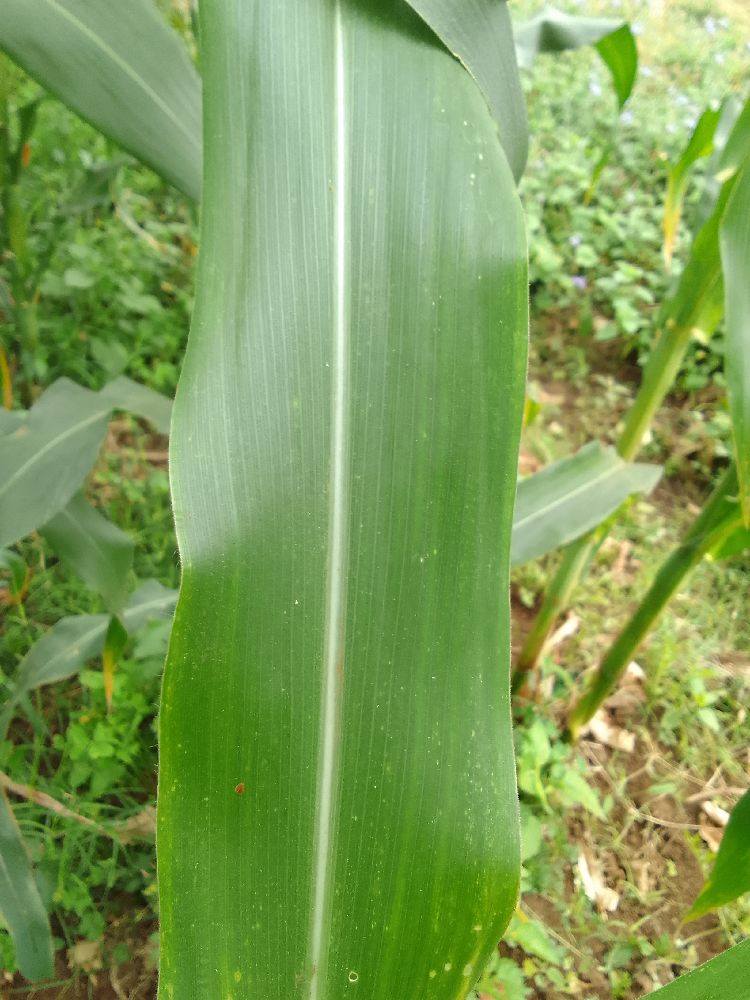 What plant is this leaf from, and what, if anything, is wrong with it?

maize, healthy
